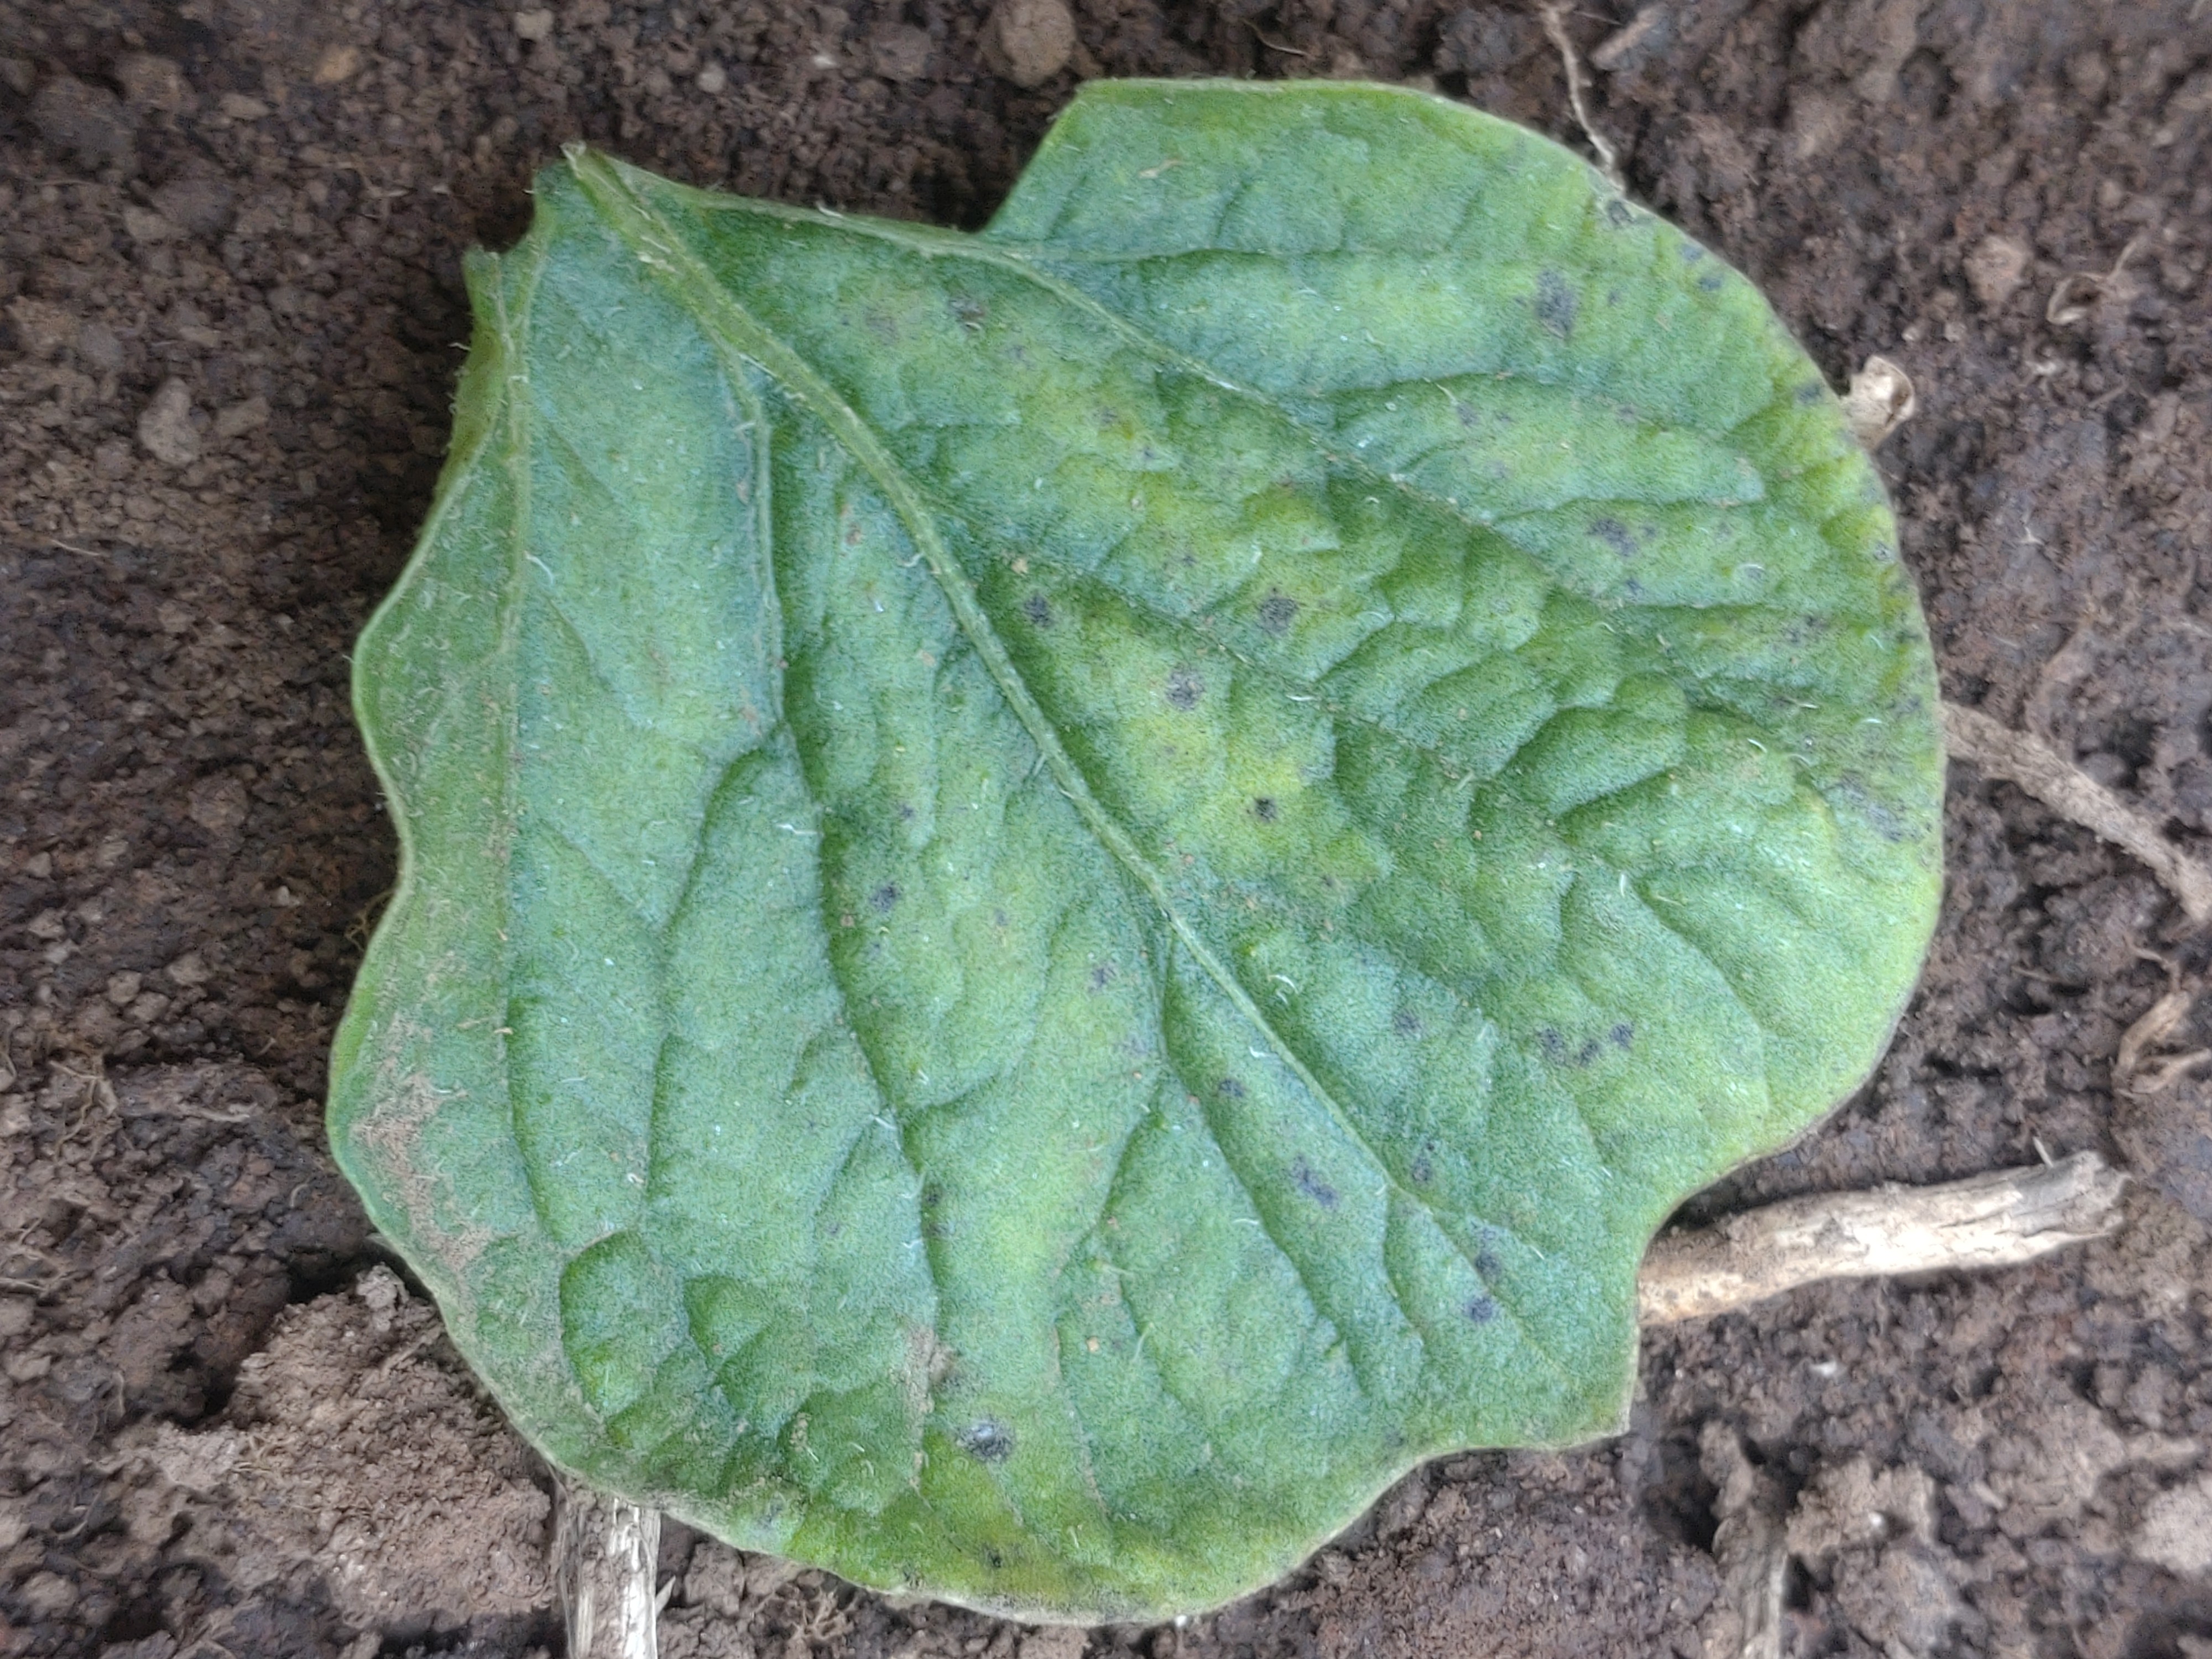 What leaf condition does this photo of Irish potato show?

late blight
